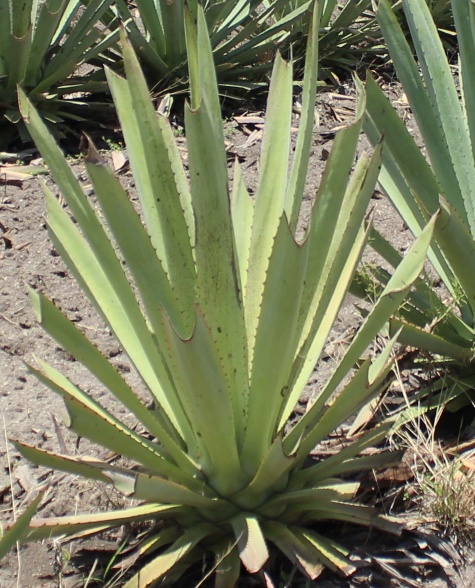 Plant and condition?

agave, yellow
